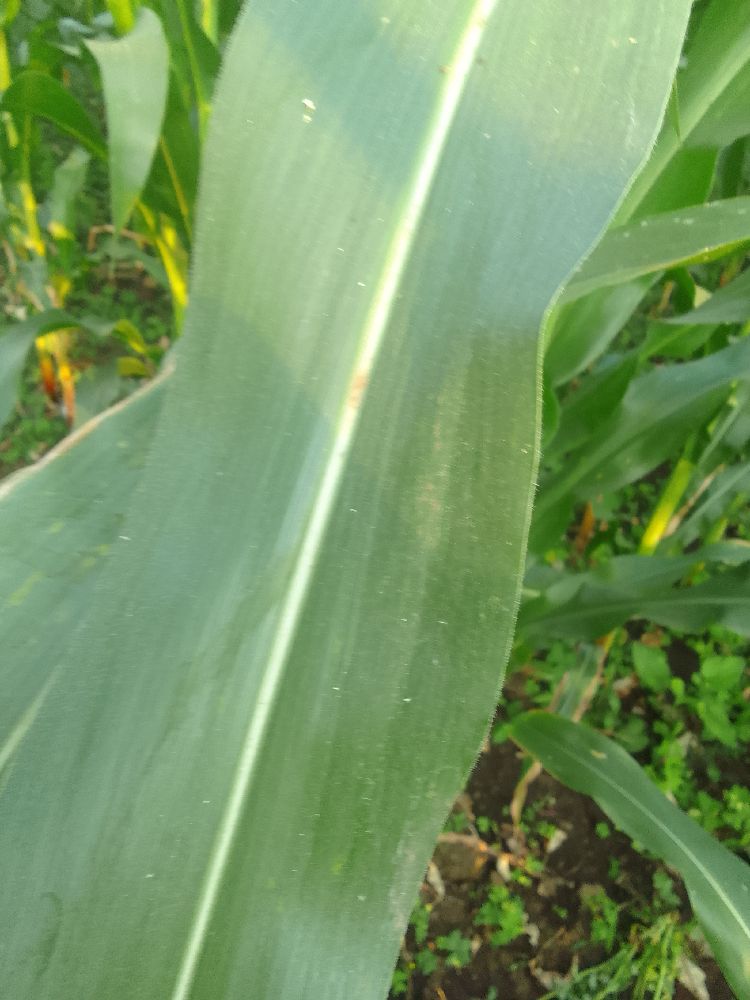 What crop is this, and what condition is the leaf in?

maize, healthy
